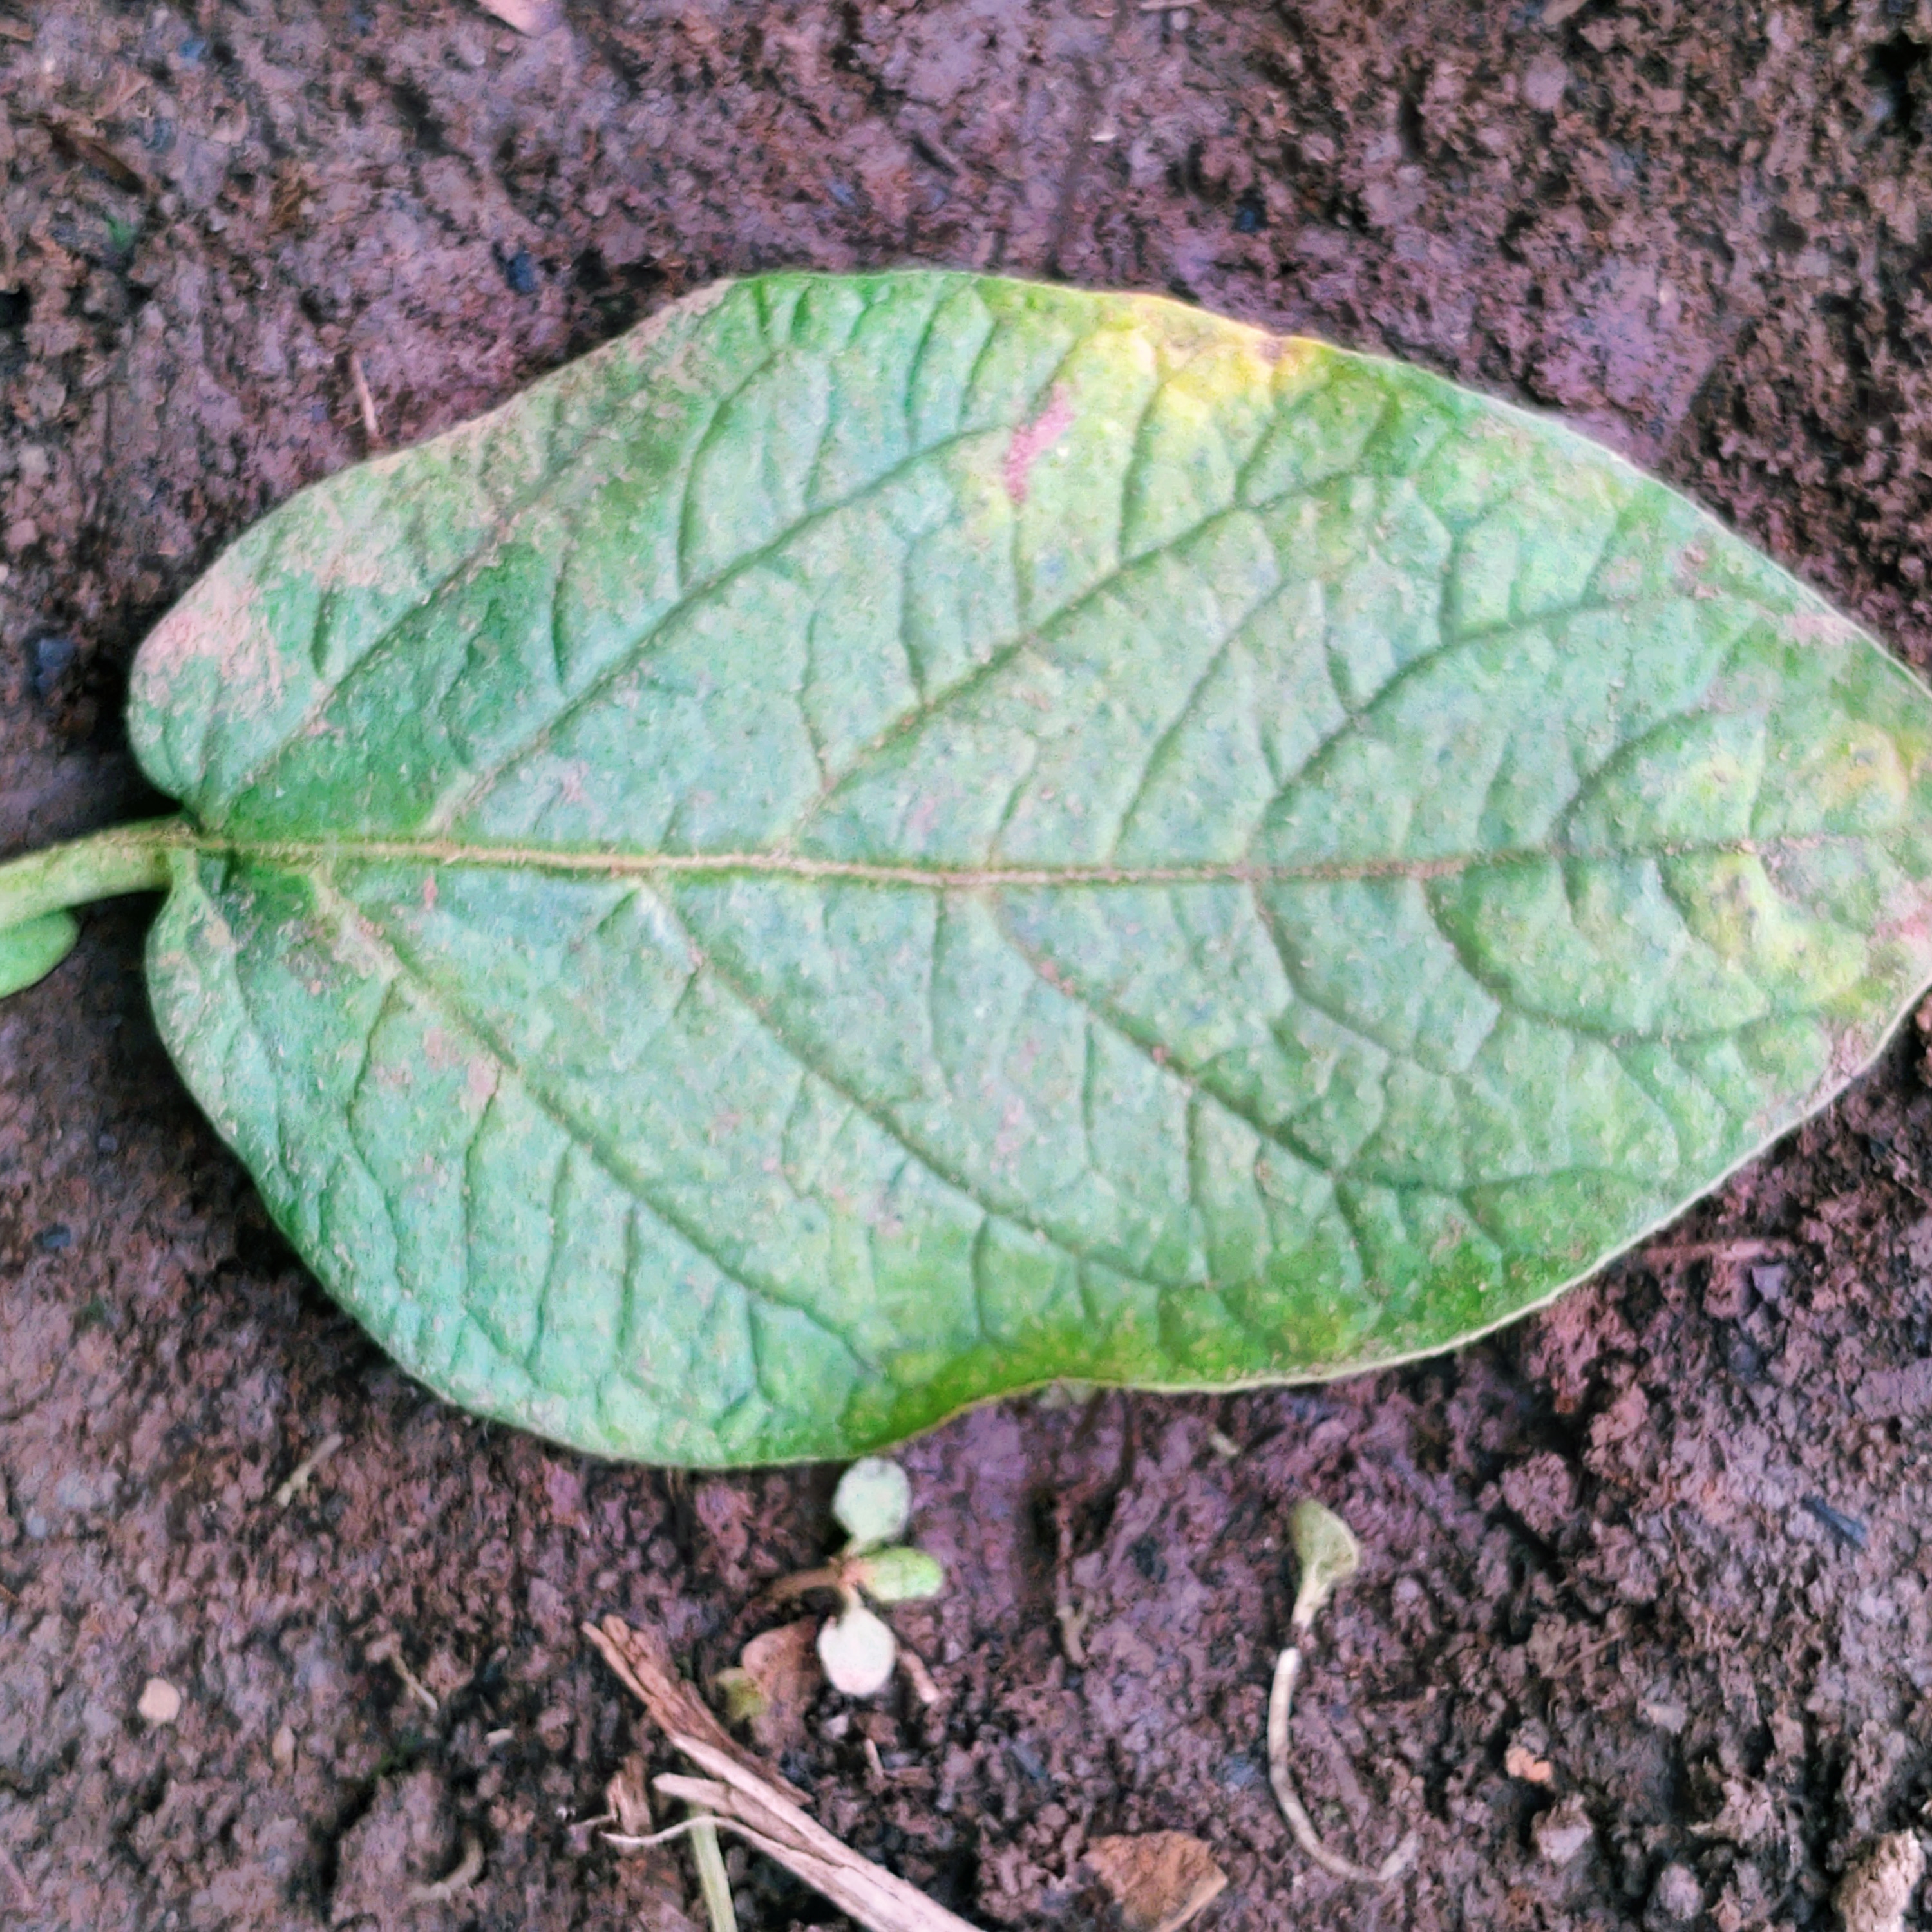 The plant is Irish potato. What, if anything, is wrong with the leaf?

late blight
